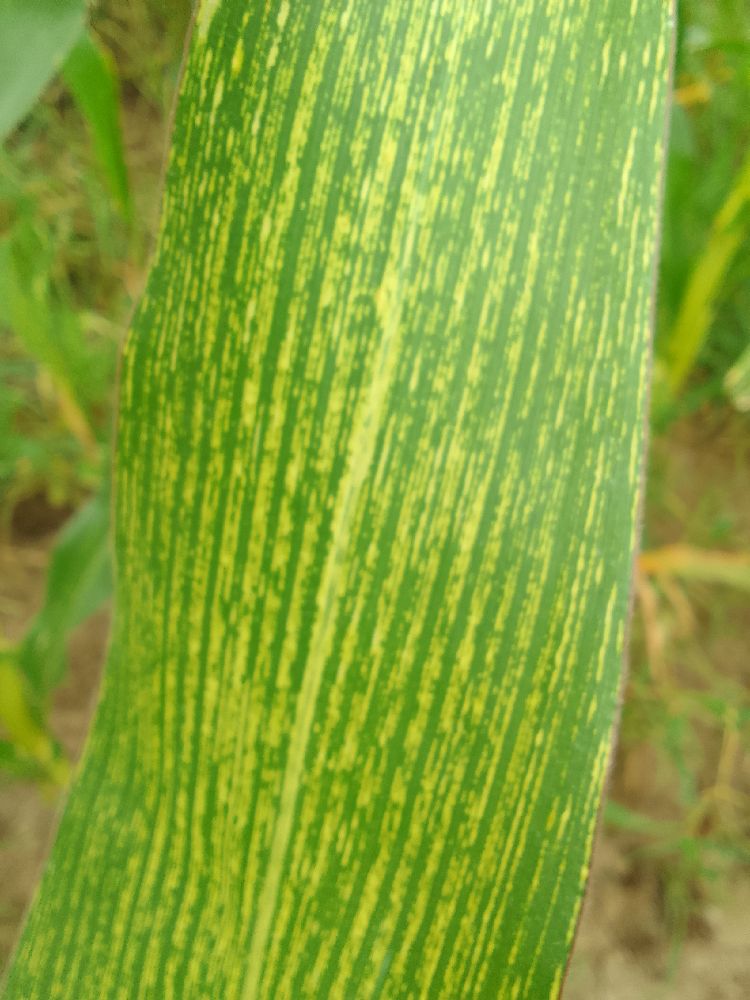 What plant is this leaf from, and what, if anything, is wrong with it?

maize, maize streak virus
